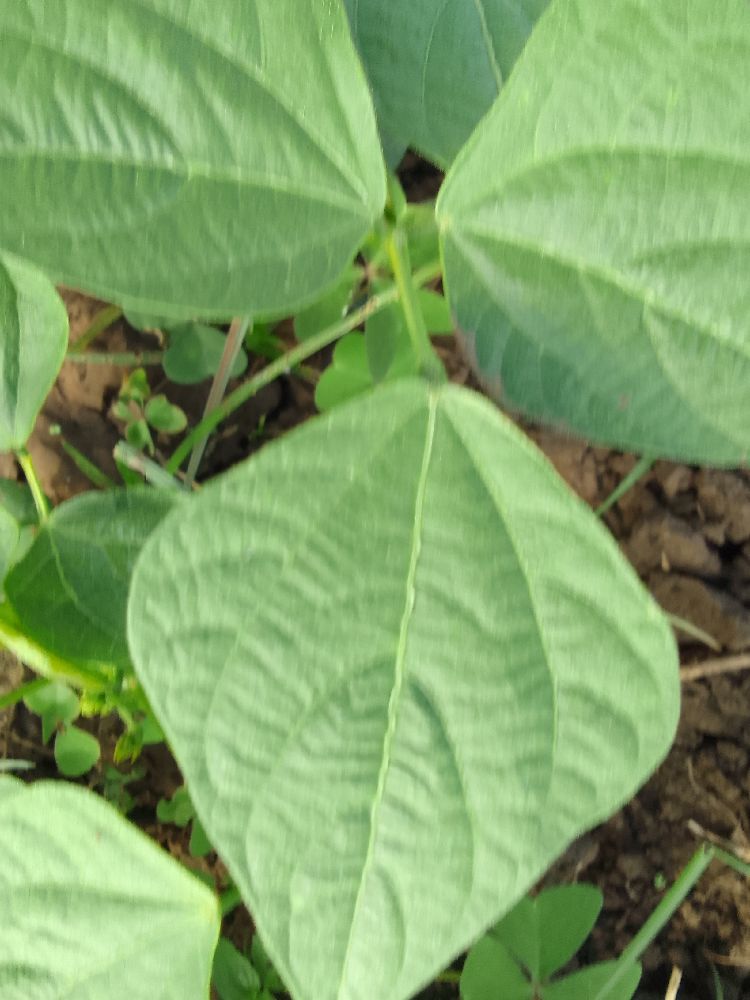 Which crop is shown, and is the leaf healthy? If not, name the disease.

common bean, healthy
